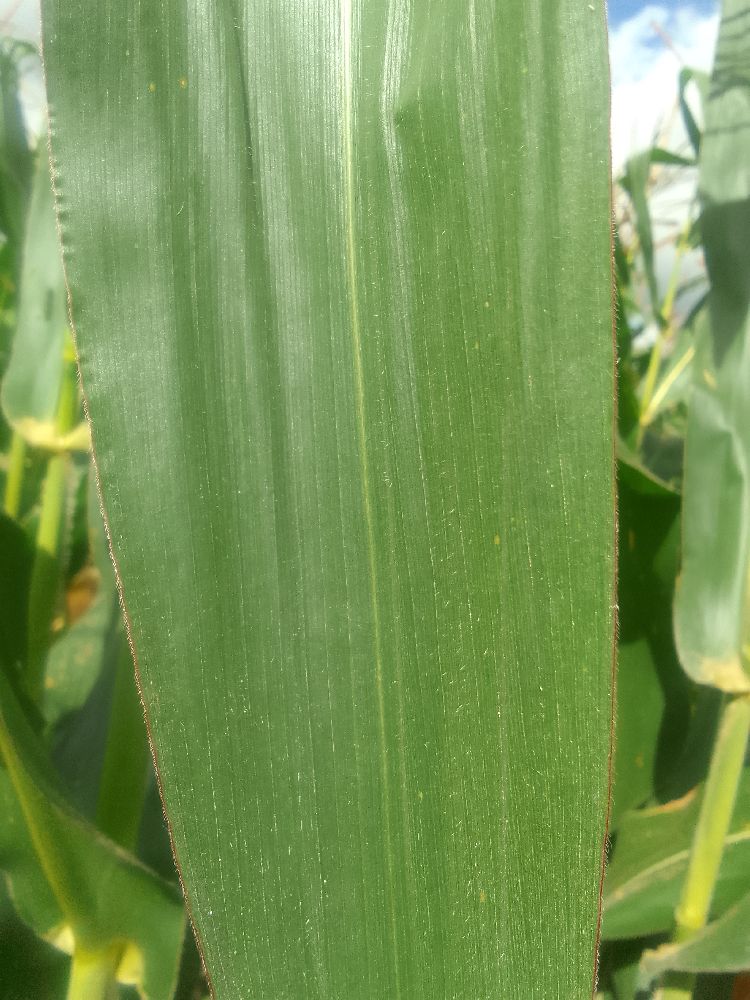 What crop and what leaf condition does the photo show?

maize, healthy
